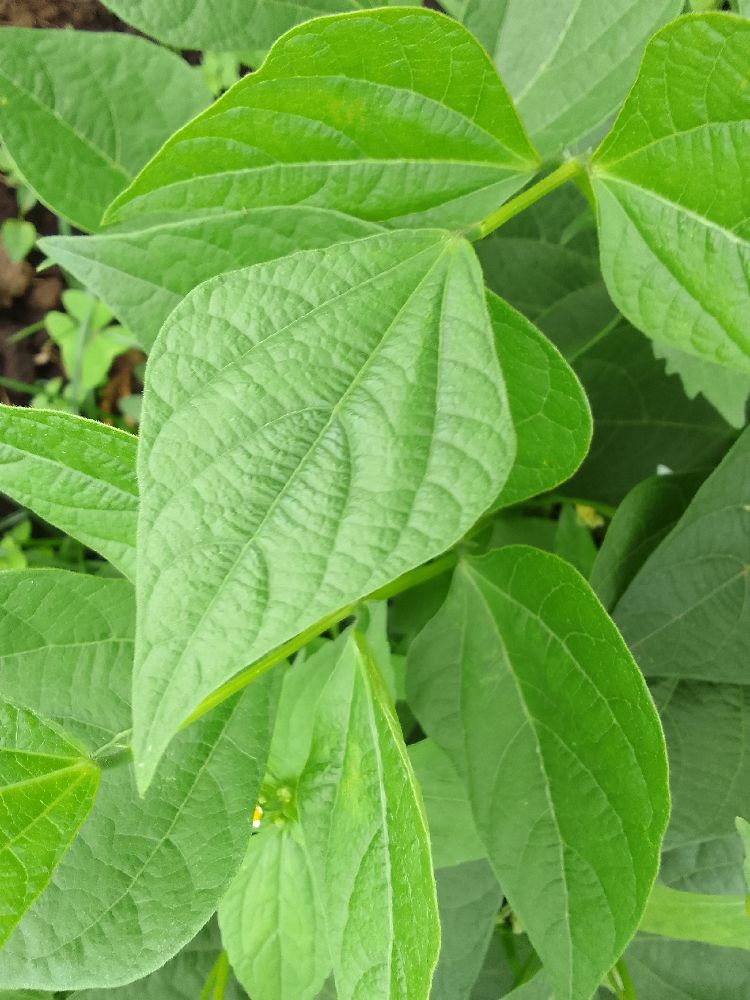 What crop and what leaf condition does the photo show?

common bean, healthy
